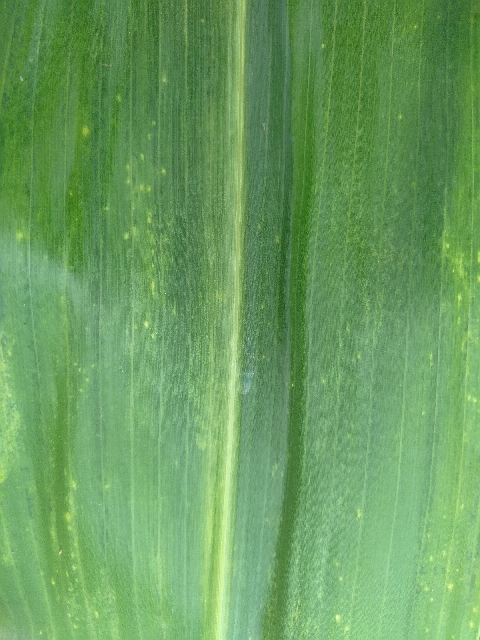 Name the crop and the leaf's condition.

maize, maize lethal necrosis
